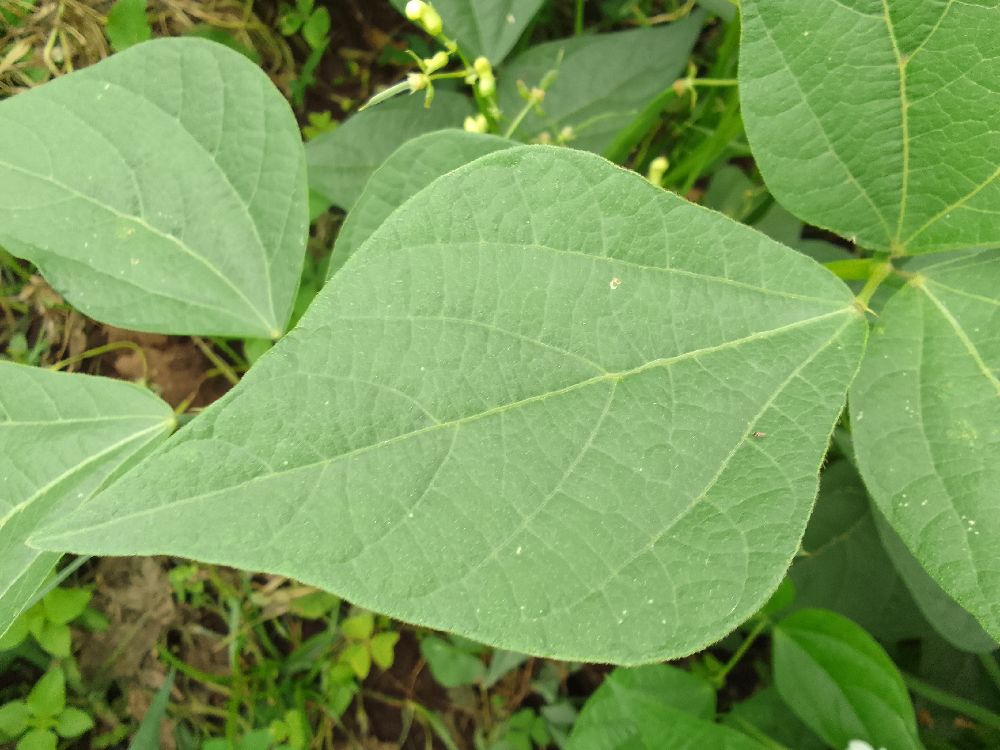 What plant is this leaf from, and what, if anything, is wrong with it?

maize, healthy
